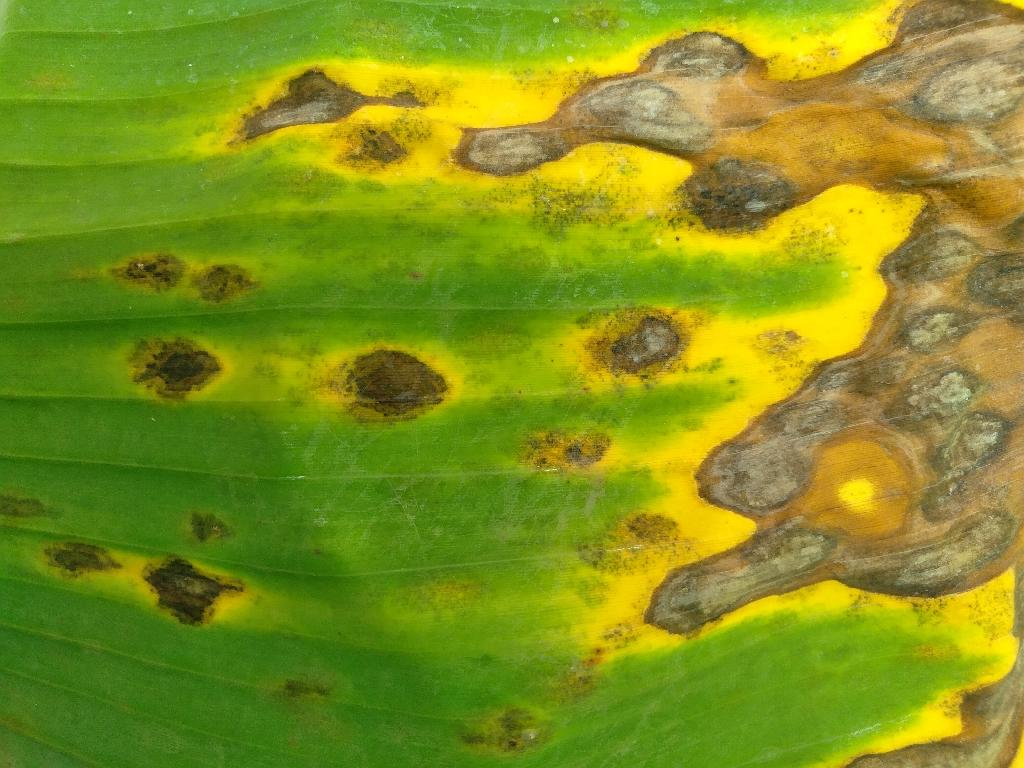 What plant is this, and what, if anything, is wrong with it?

banana, black sigatoka
